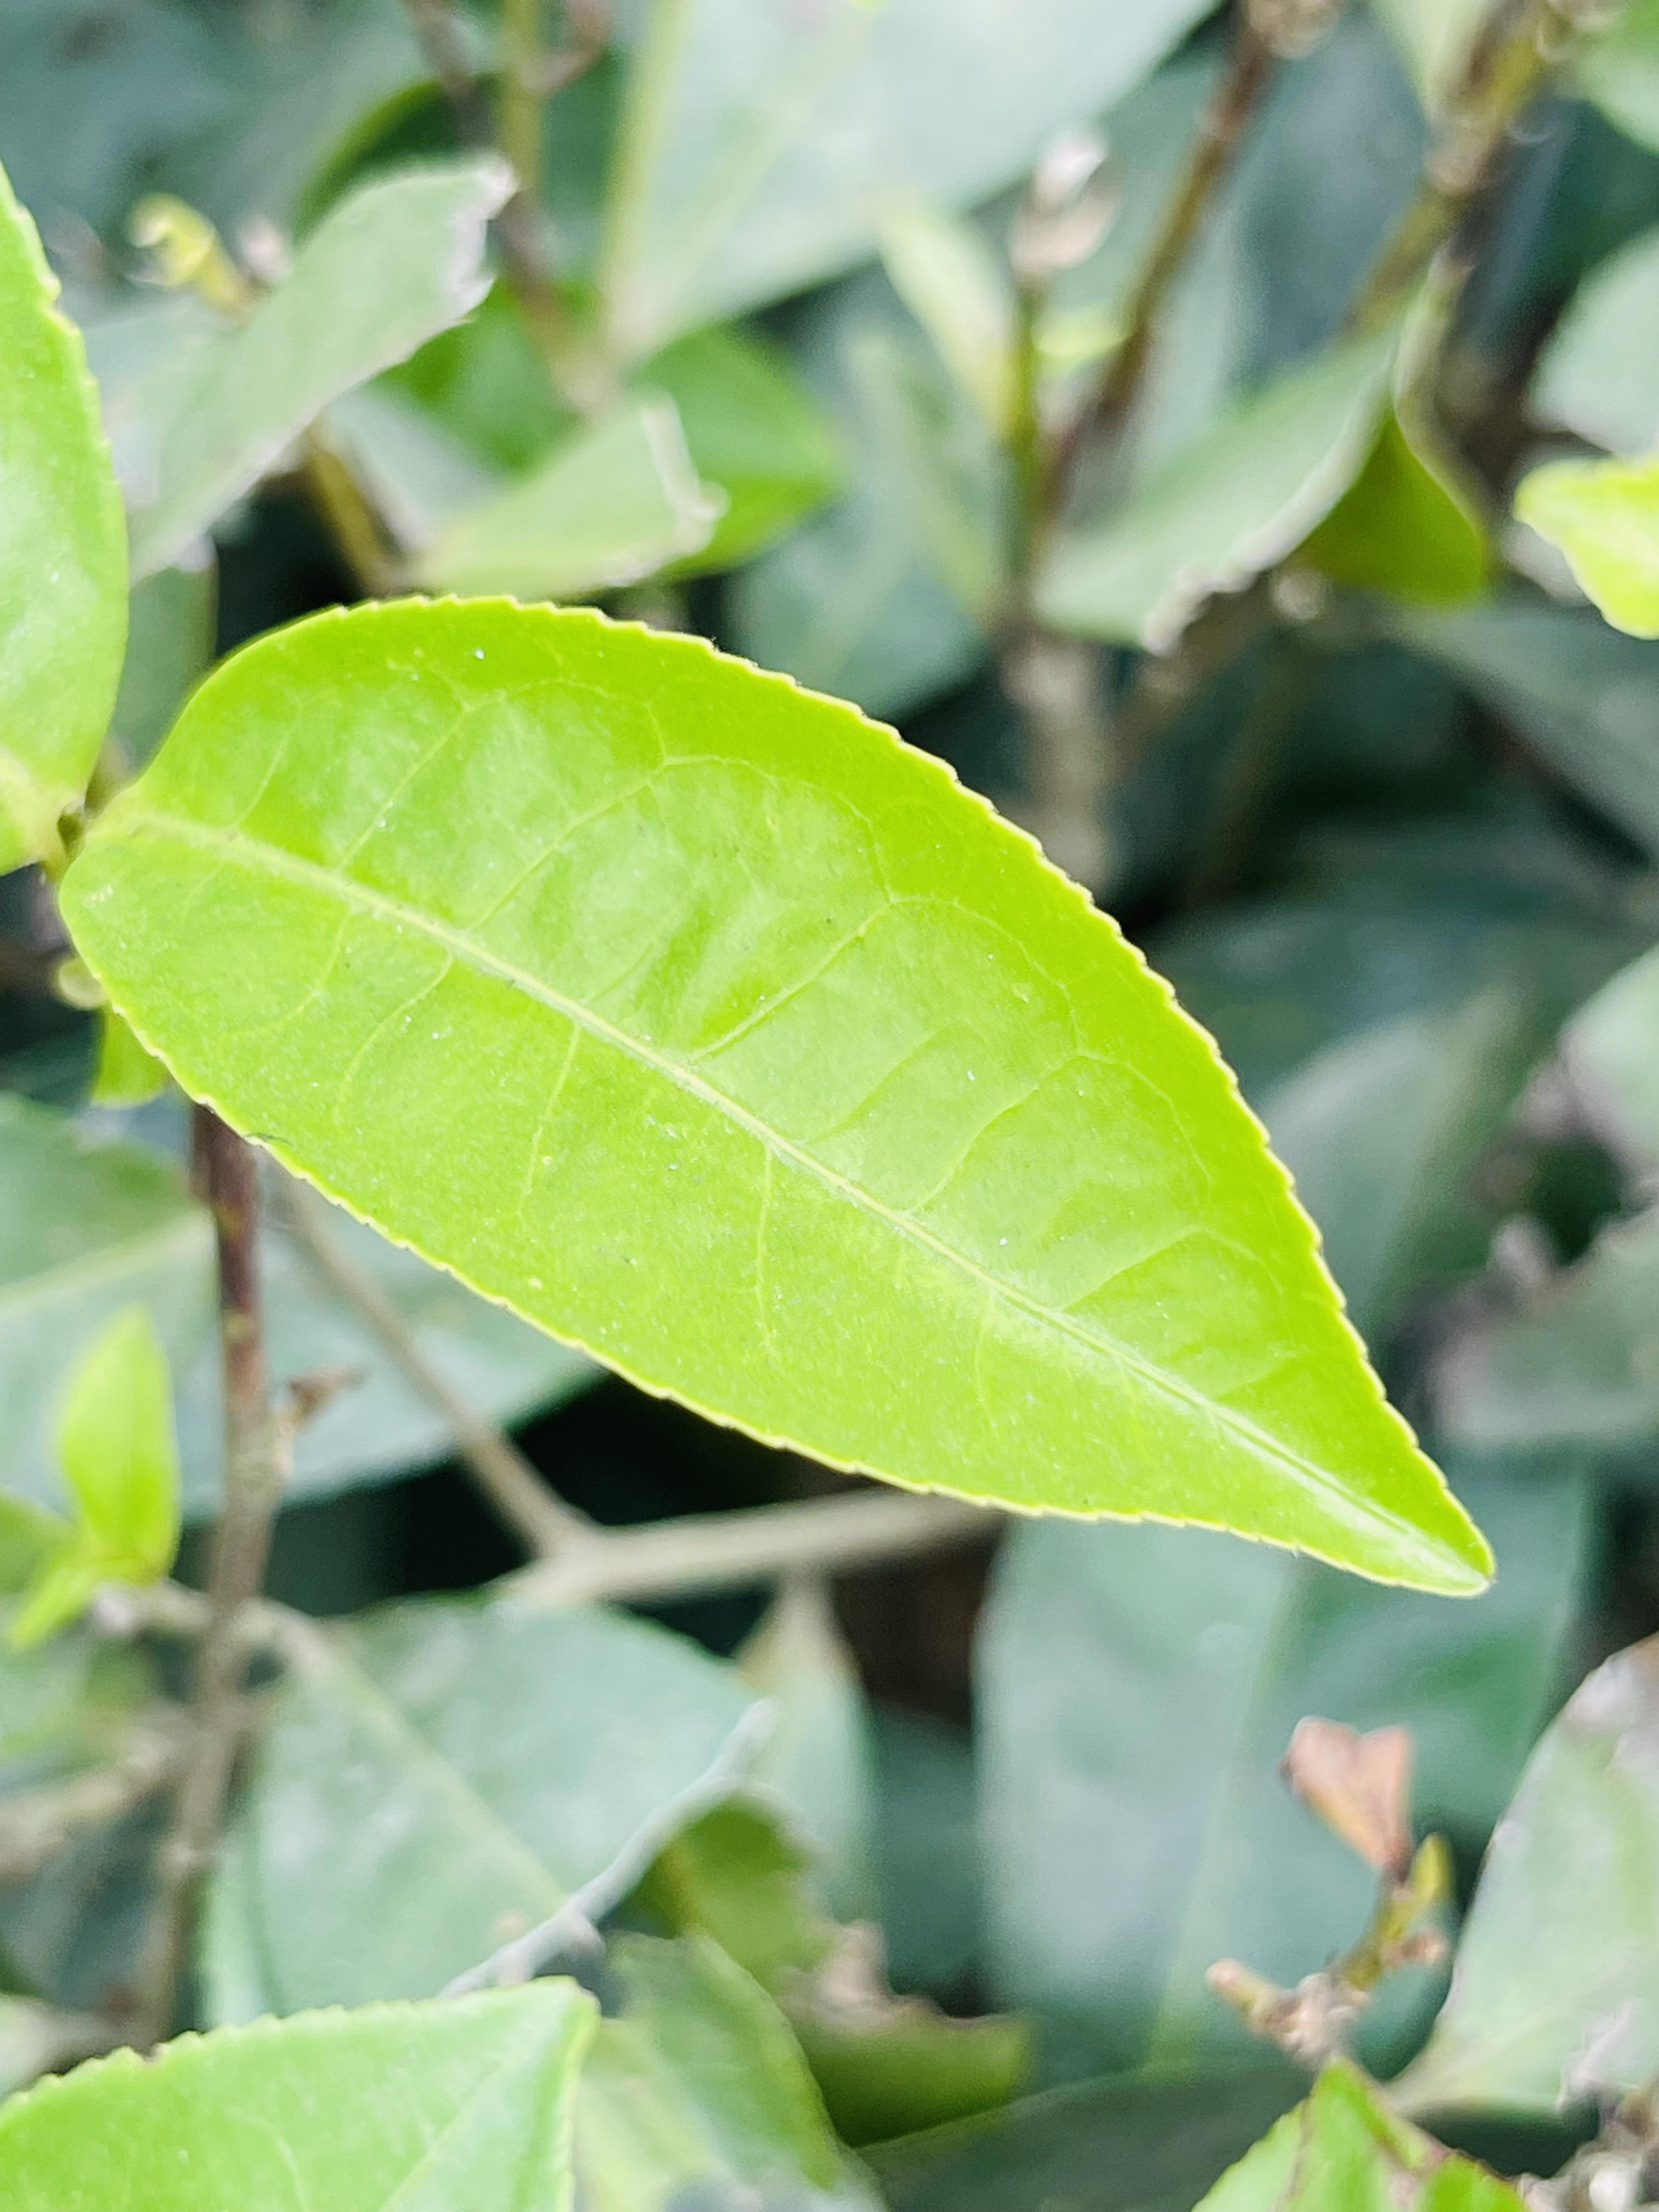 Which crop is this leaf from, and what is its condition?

tea, healthy leaf
